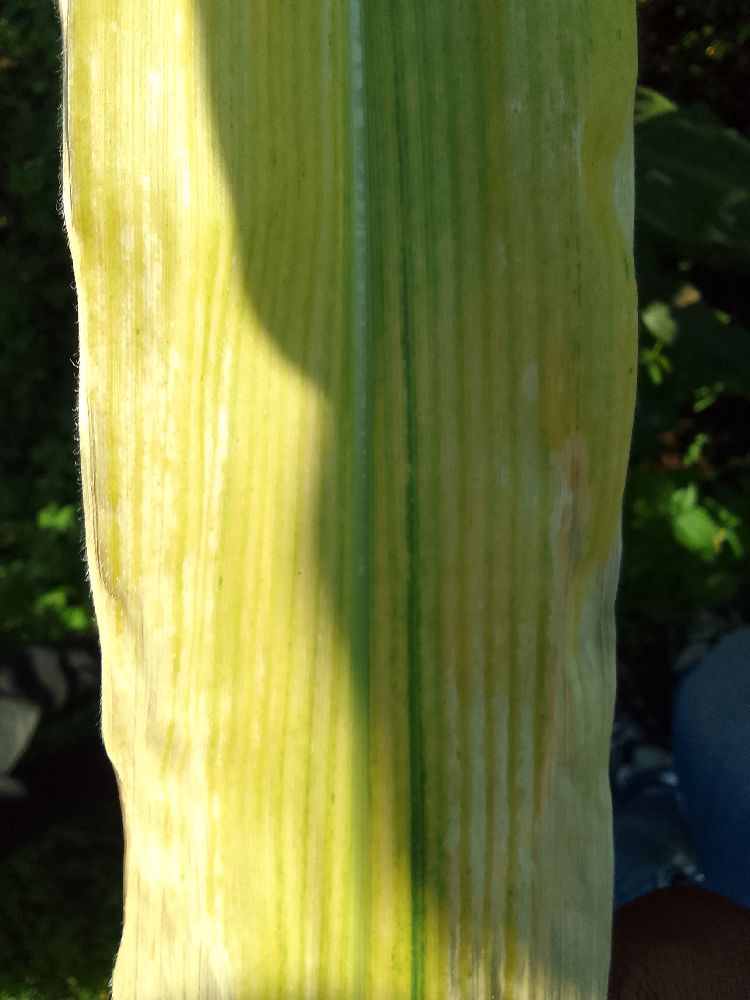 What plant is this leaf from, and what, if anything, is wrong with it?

maize, maize lethal necrosis
